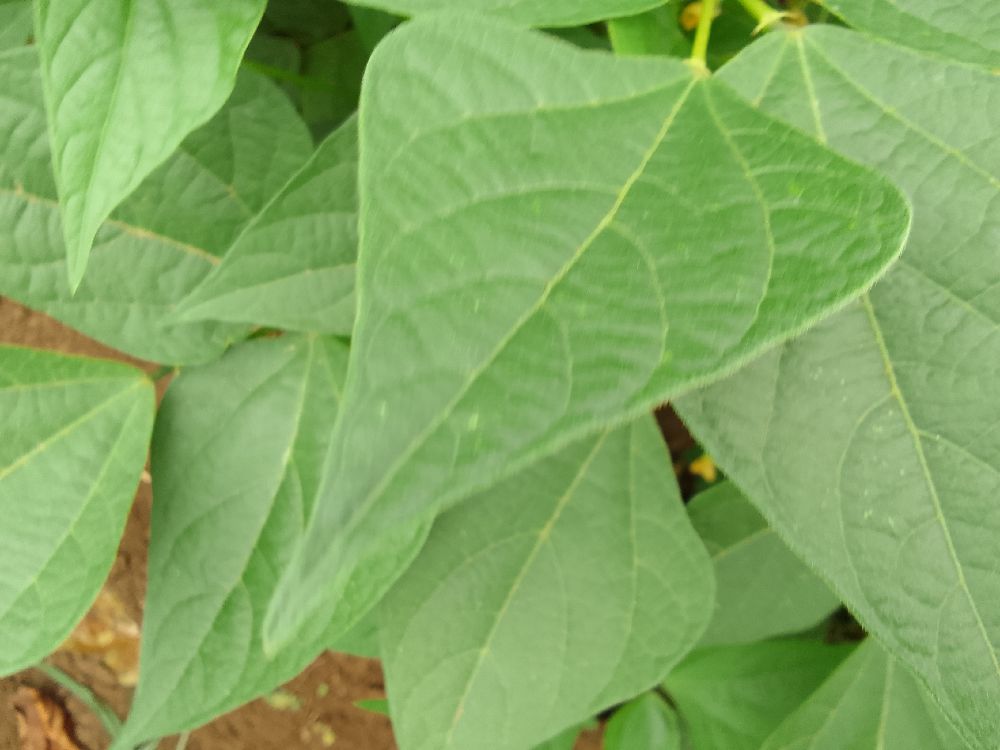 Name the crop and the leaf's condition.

common bean, healthy
